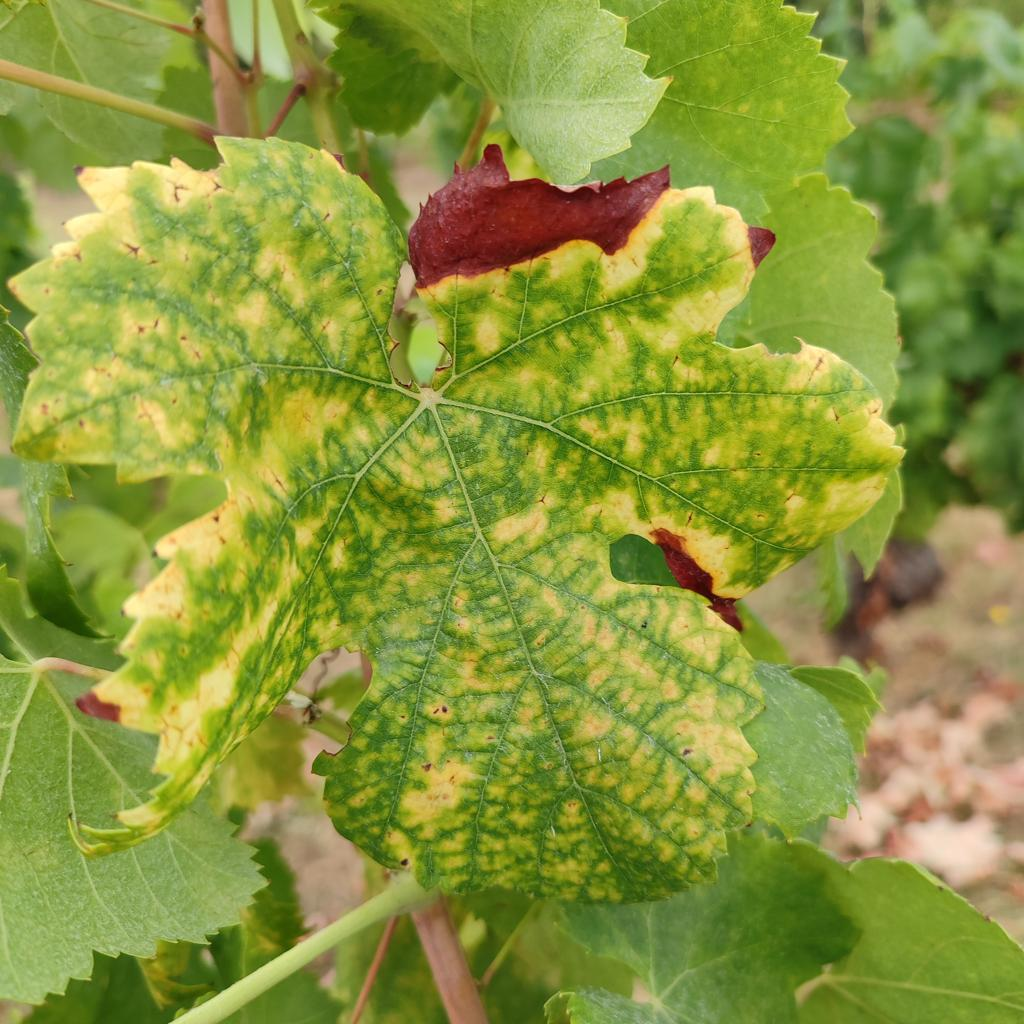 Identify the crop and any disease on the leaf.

grapevine, esca complex
